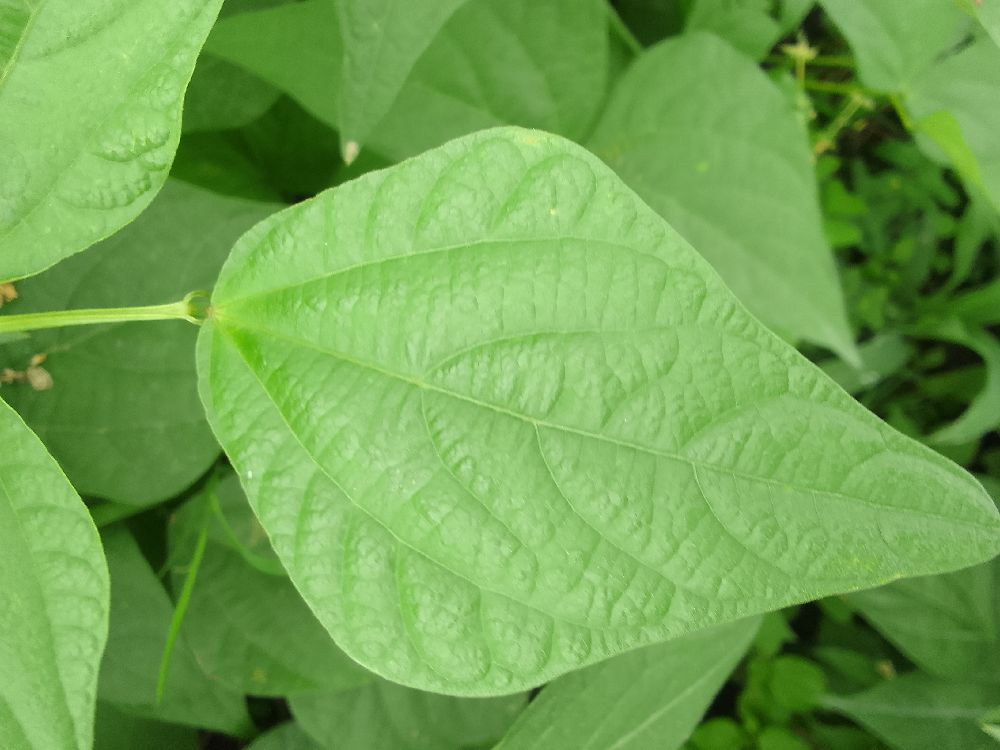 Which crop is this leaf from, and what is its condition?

common bean, healthy
